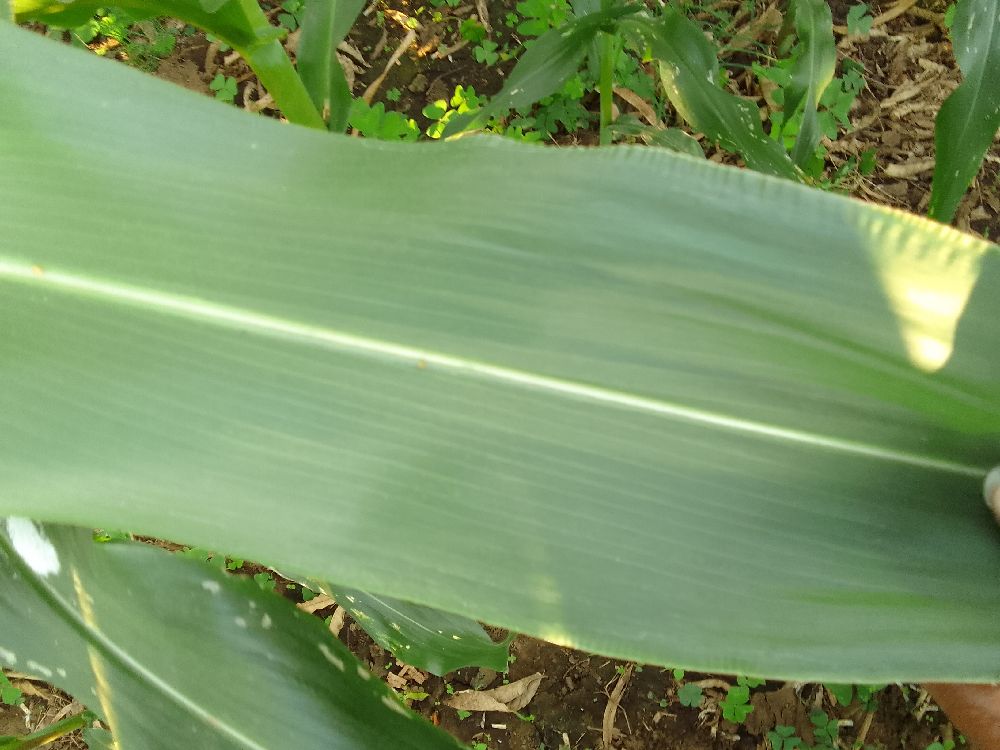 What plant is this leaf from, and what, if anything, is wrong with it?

maize, healthy
